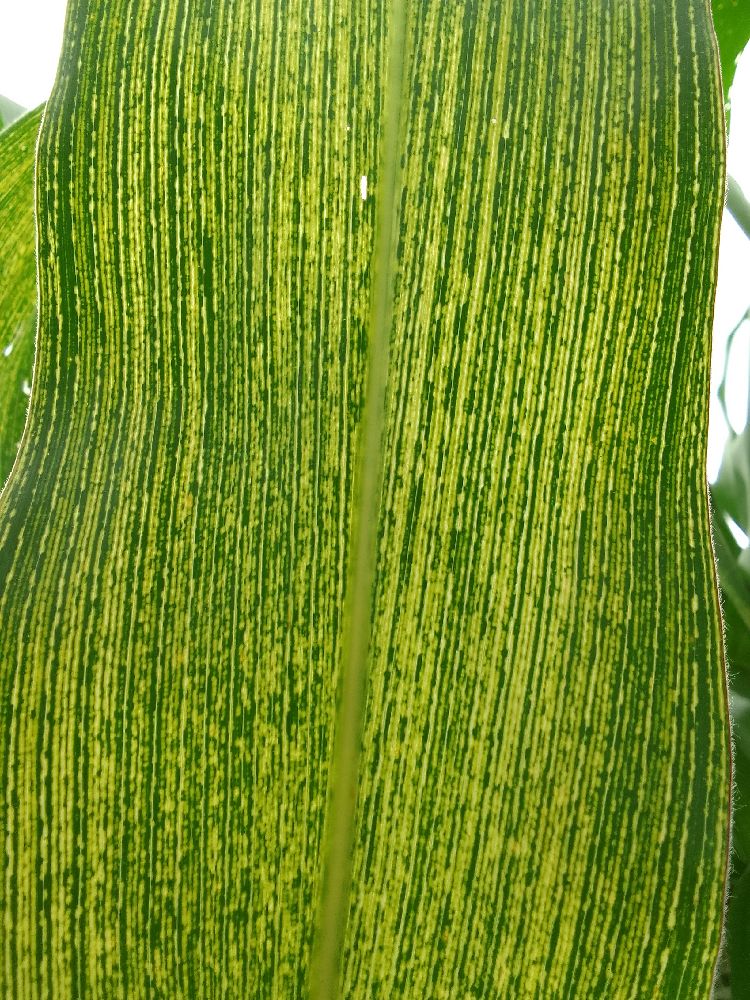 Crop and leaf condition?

maize, maize streak virus
